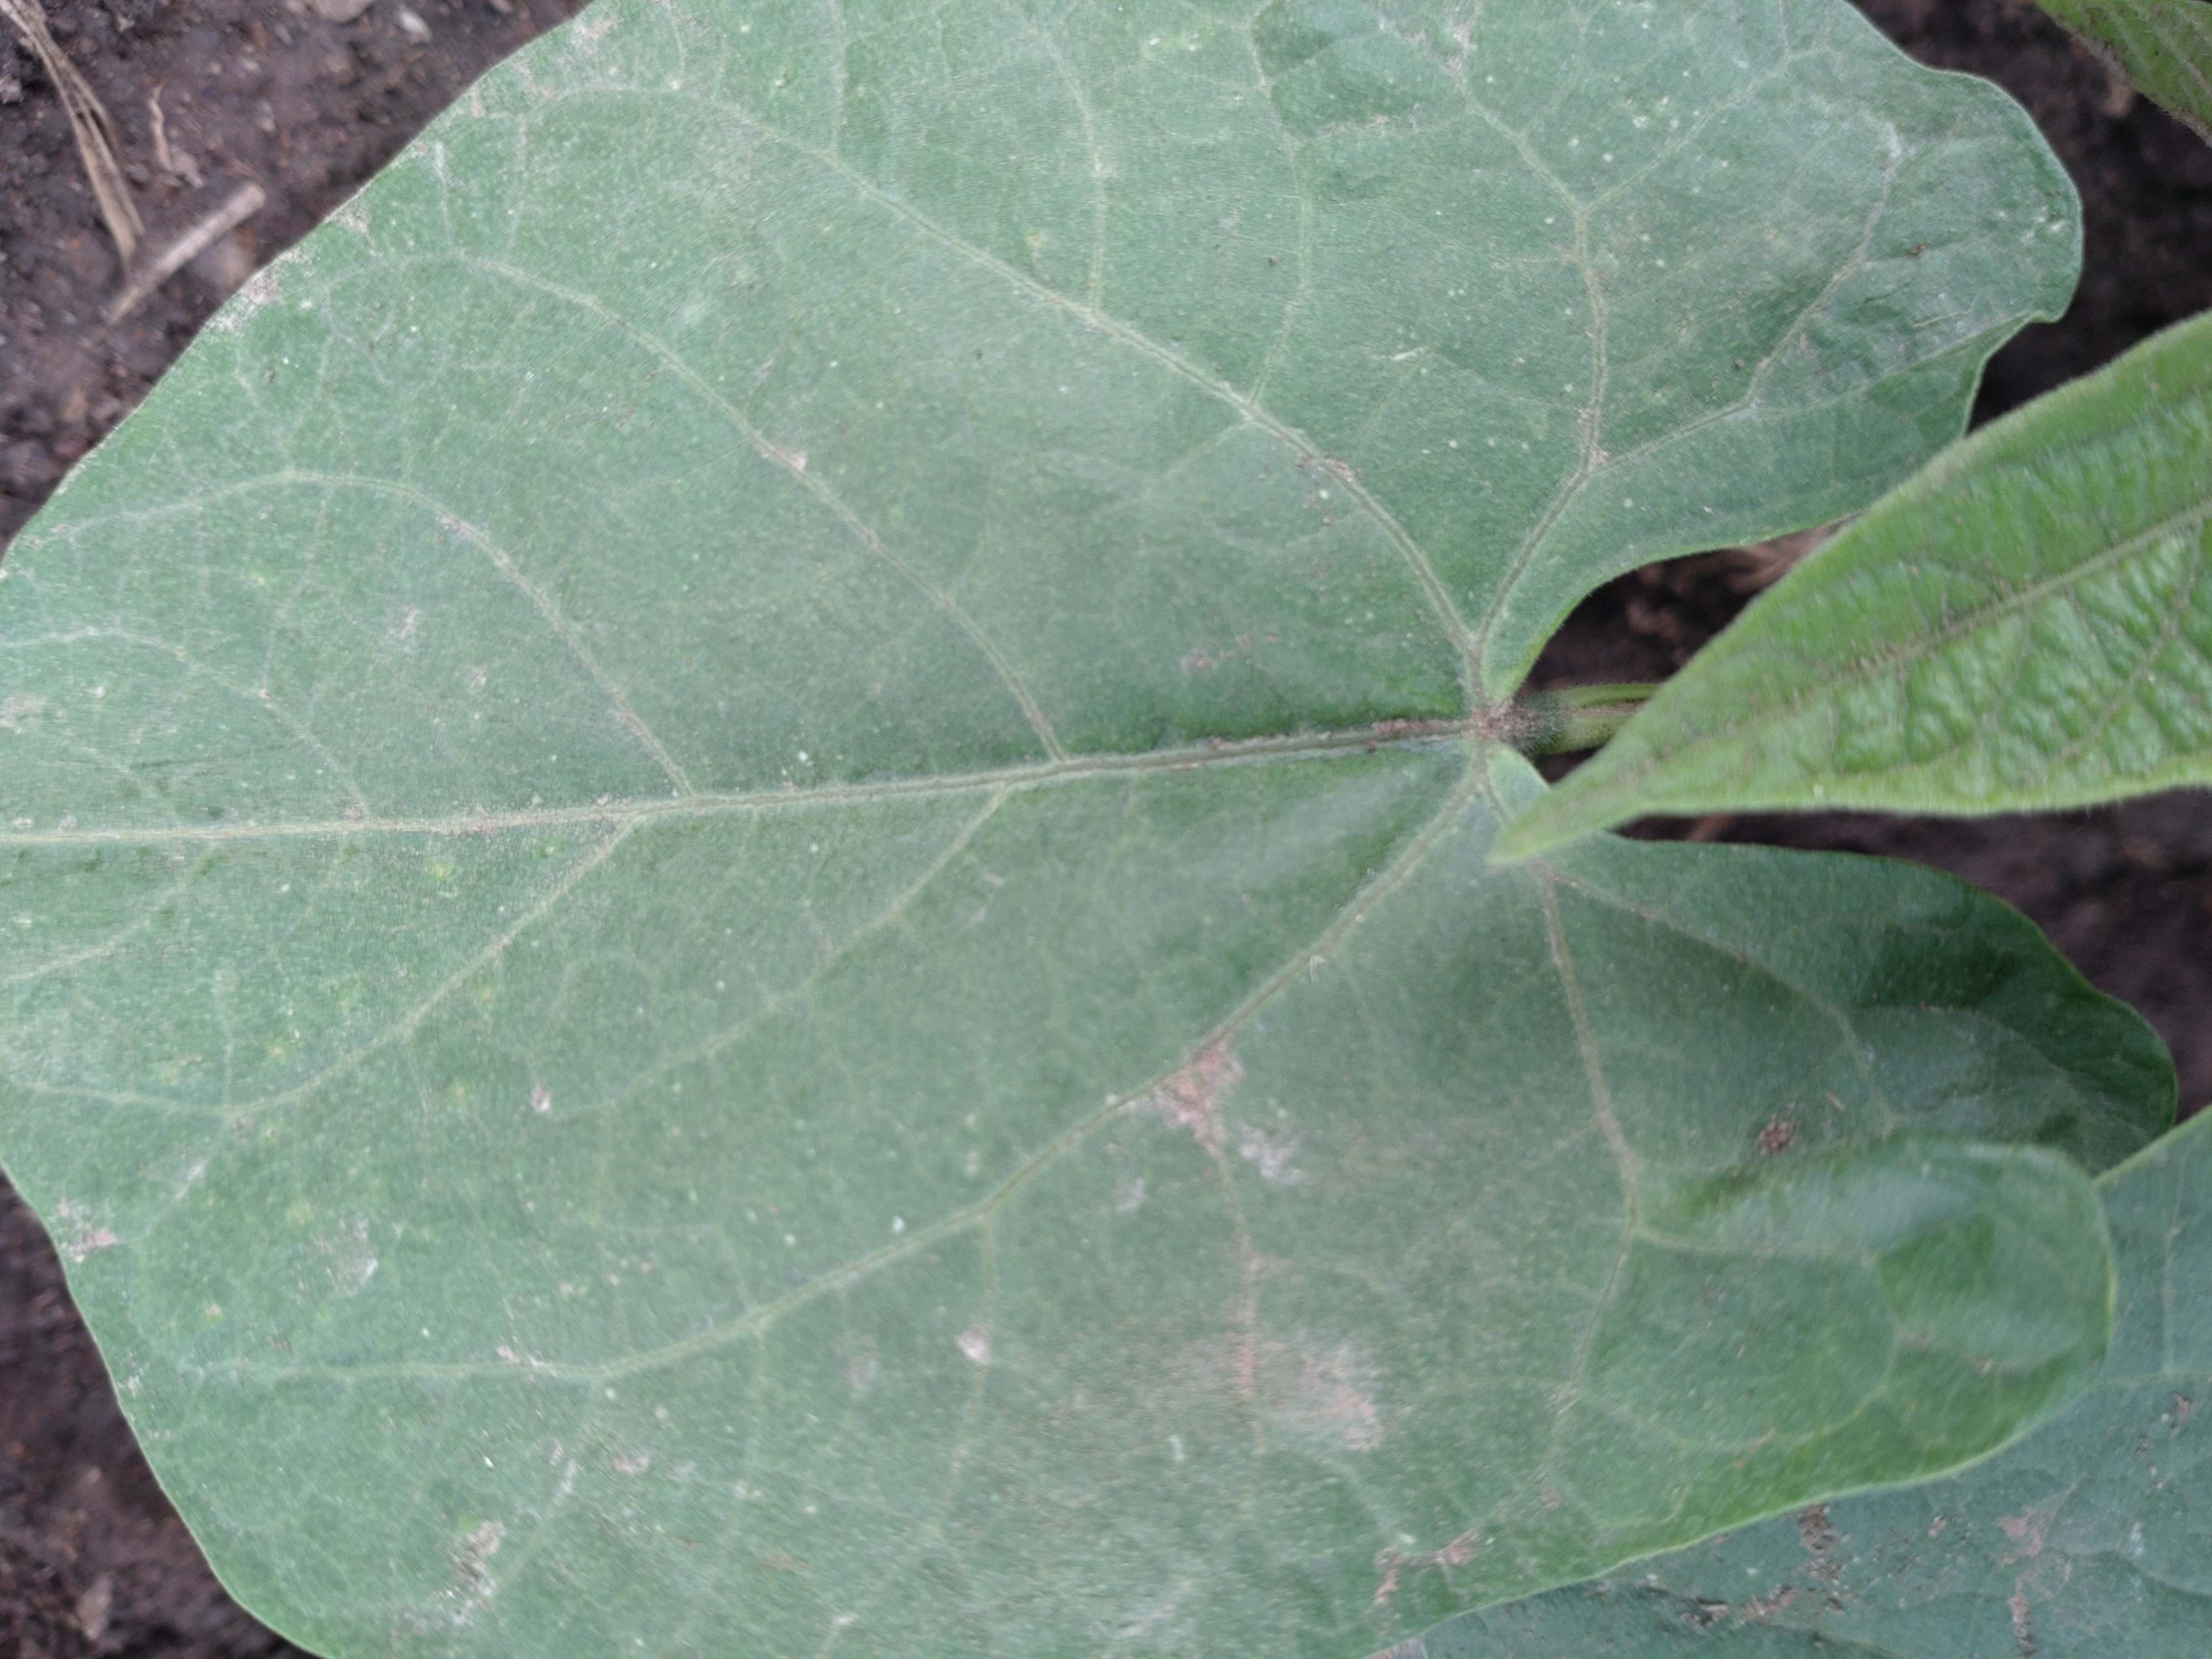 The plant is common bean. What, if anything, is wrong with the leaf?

healthy
